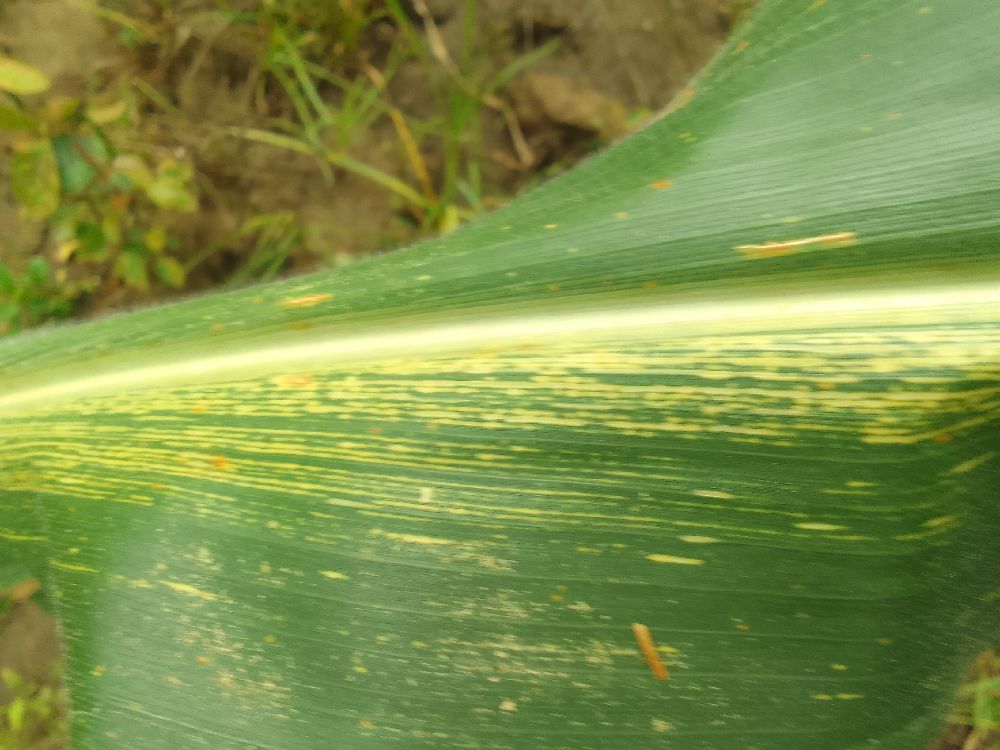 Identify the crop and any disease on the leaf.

maize, maize streak virus
